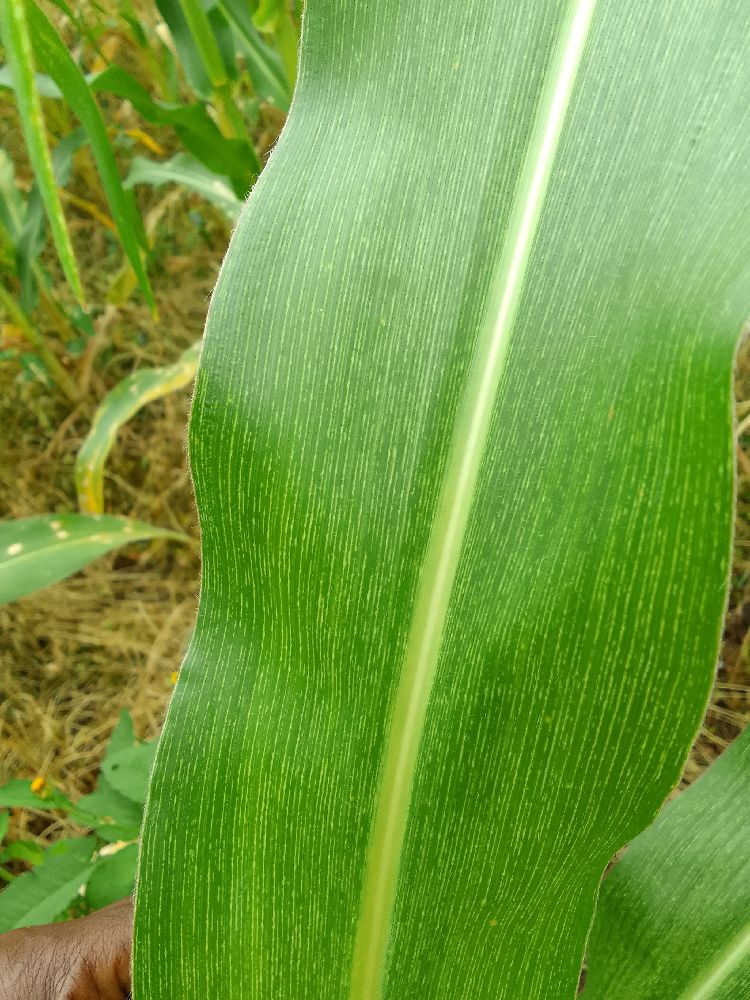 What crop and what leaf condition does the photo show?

maize, maize streak virus
